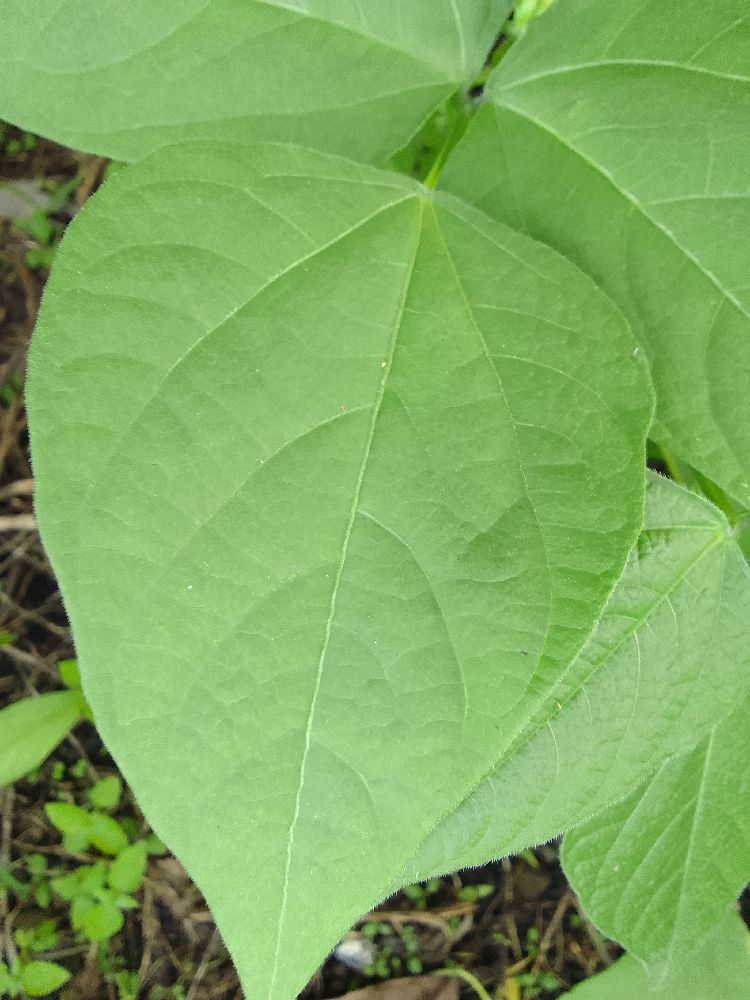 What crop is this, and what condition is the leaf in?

common bean, healthy
